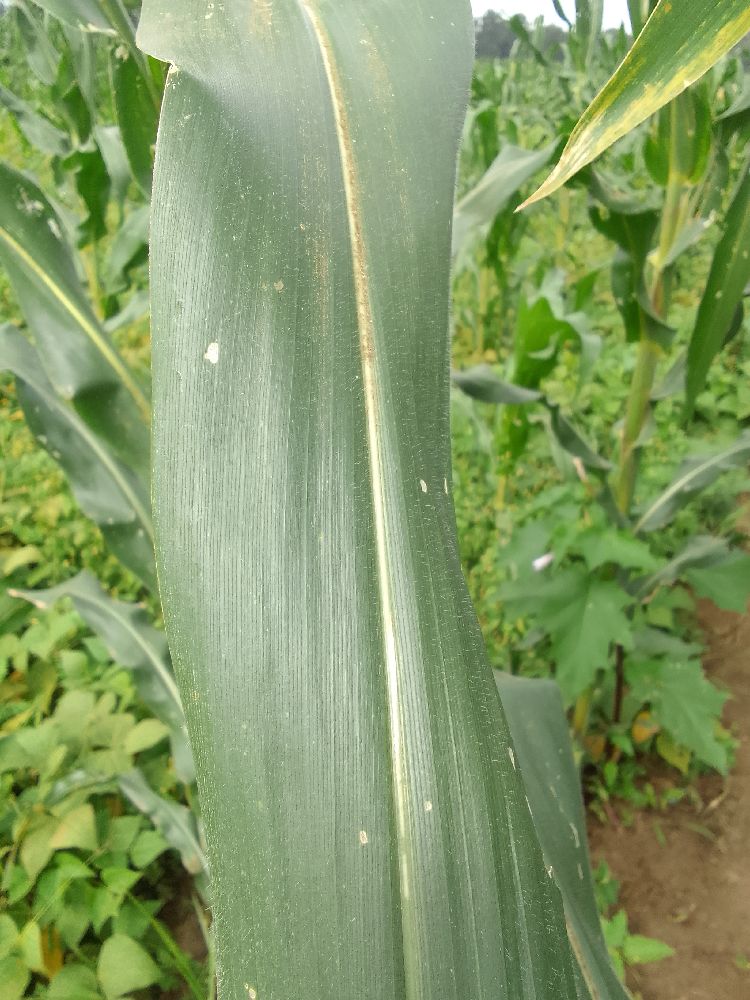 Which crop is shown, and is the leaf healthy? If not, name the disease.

maize, healthy
